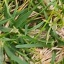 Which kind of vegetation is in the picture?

grass
